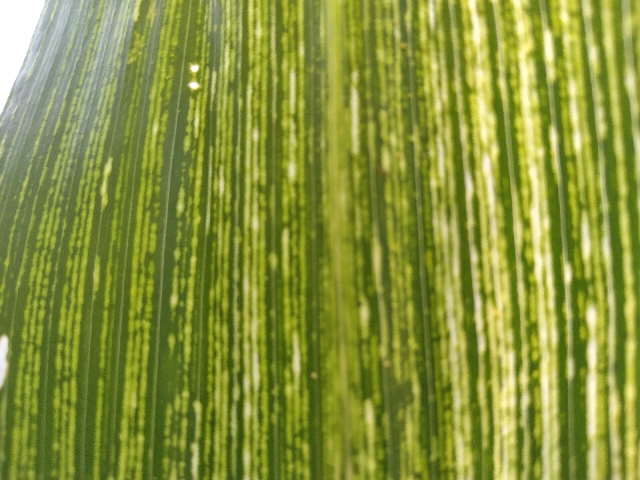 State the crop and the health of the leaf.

maize, maize streak virus
